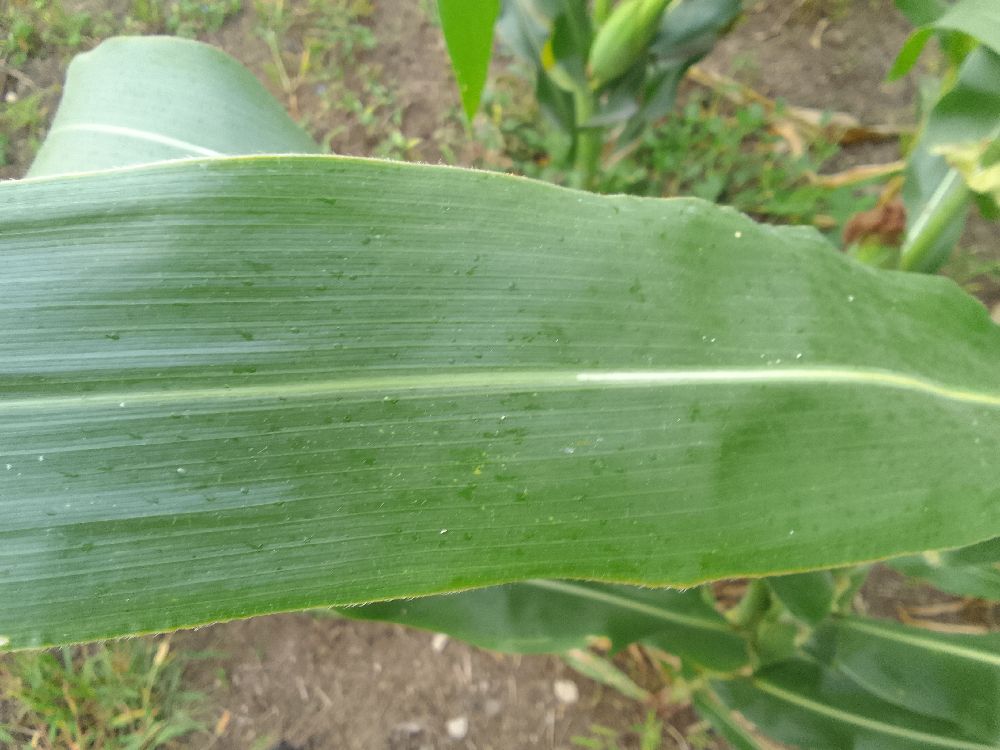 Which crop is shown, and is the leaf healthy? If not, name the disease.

maize, healthy
